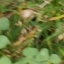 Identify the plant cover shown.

unstructured weed
